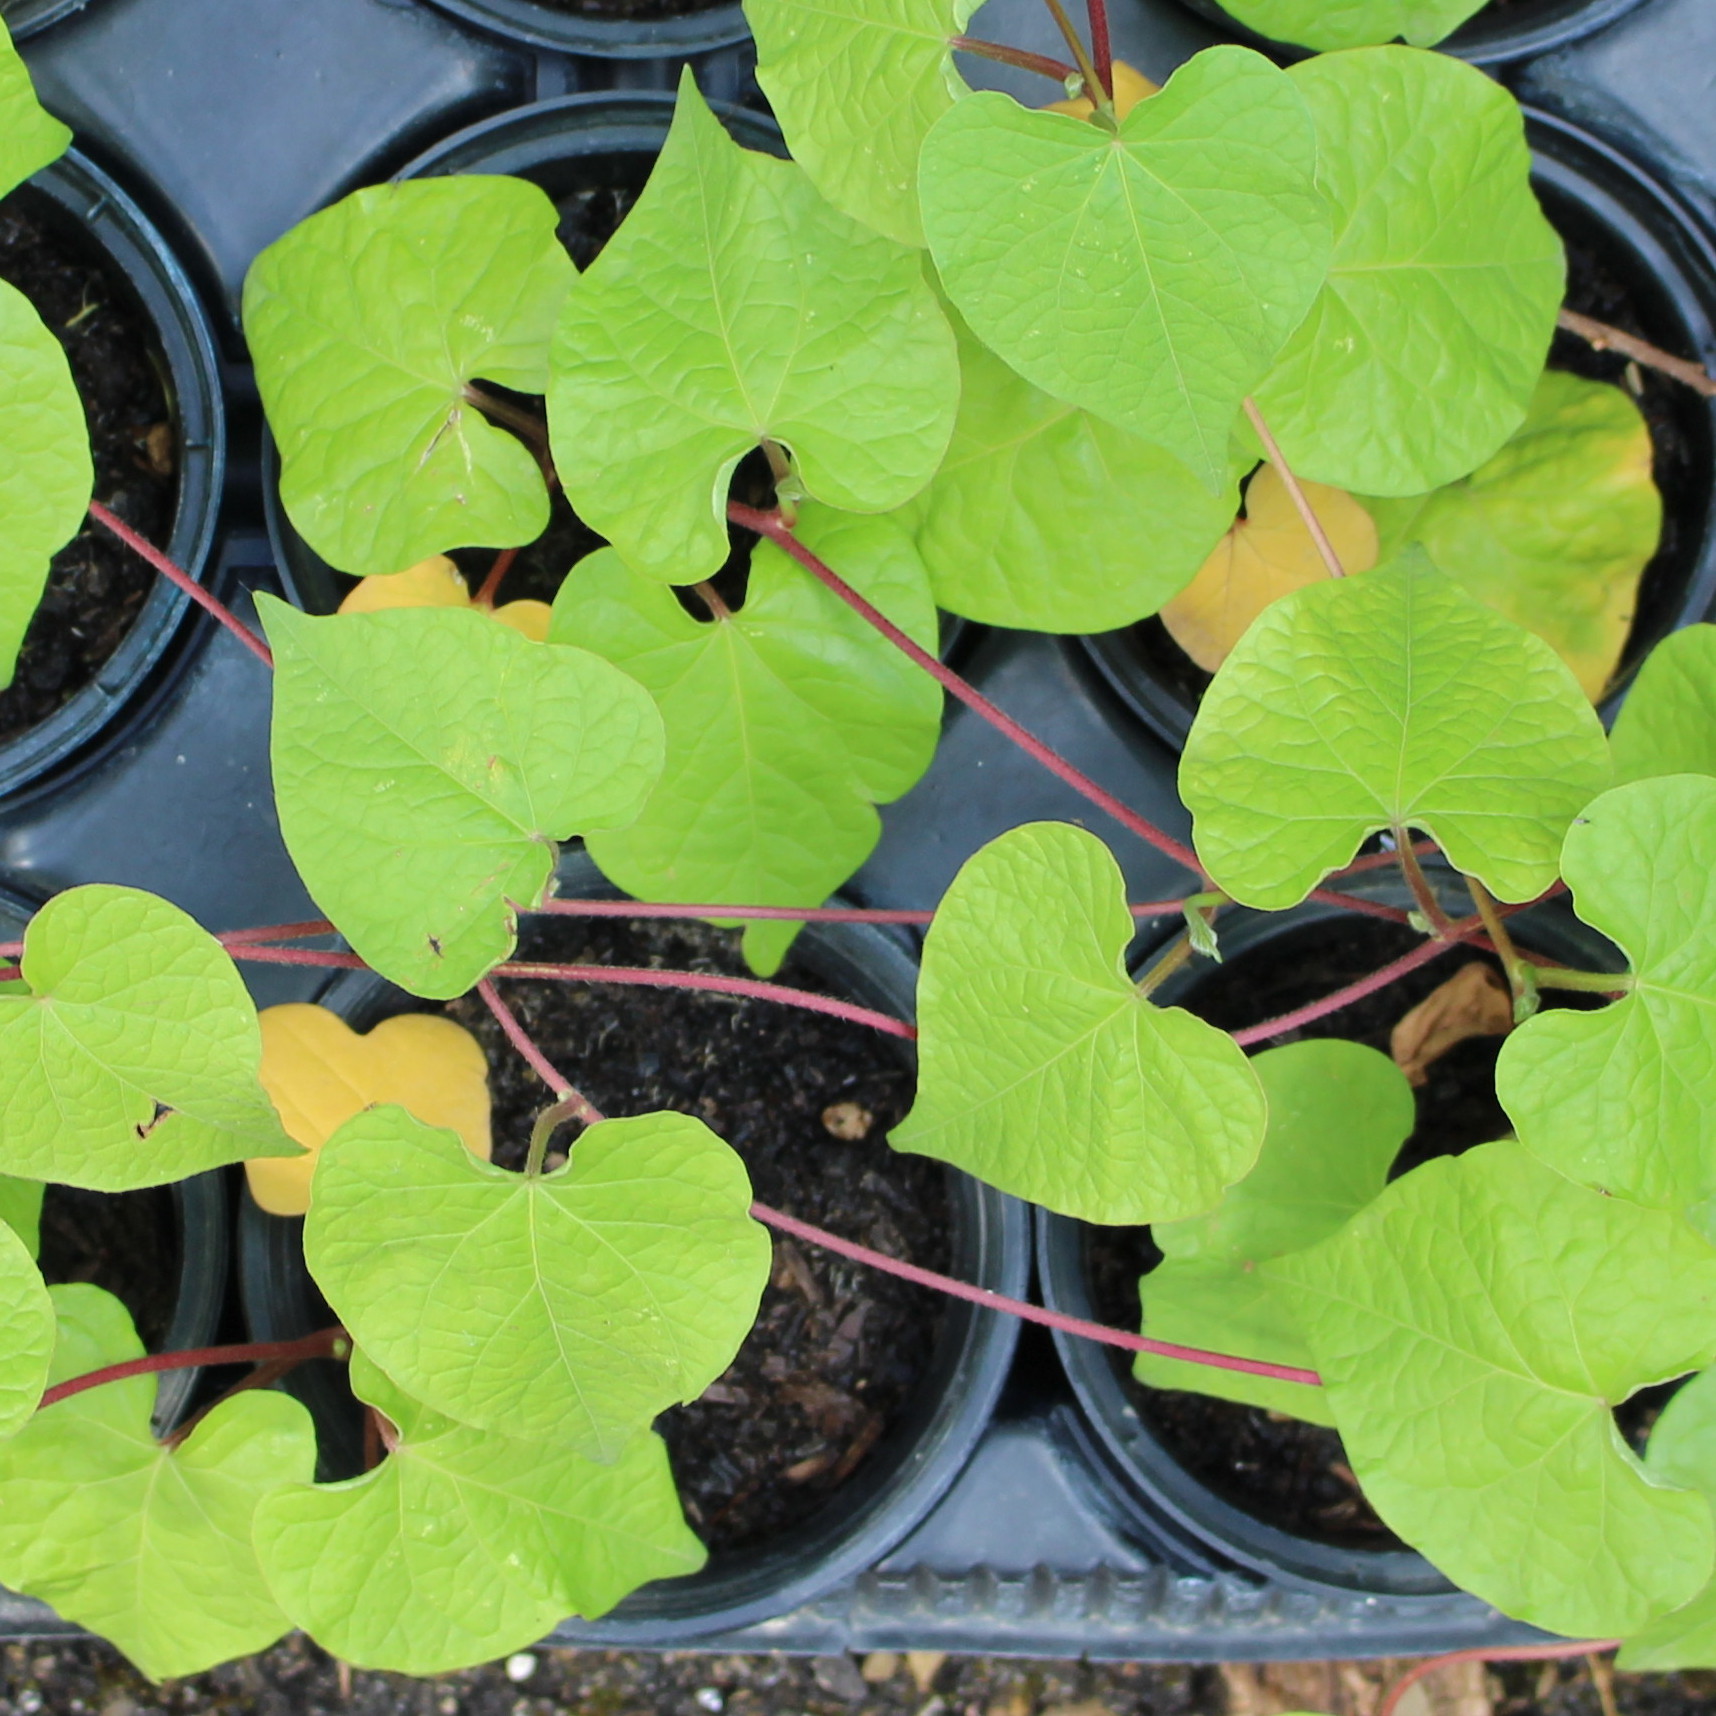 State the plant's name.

Convolvulus arvensis
